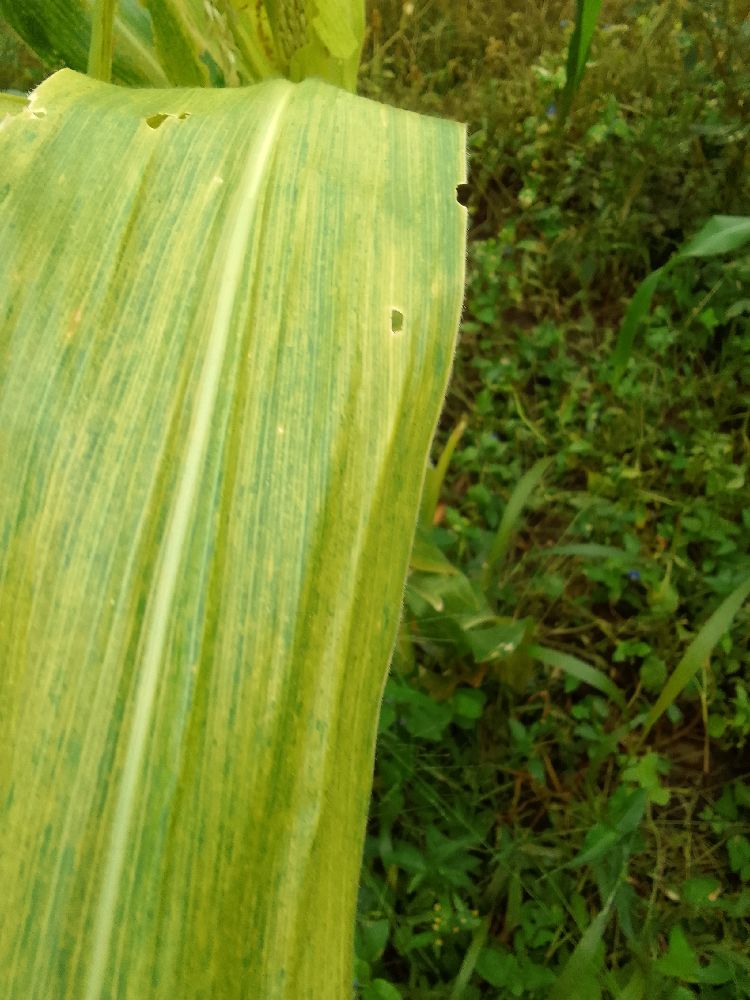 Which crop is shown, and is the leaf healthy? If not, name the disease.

maize, maize lethal necrosis
